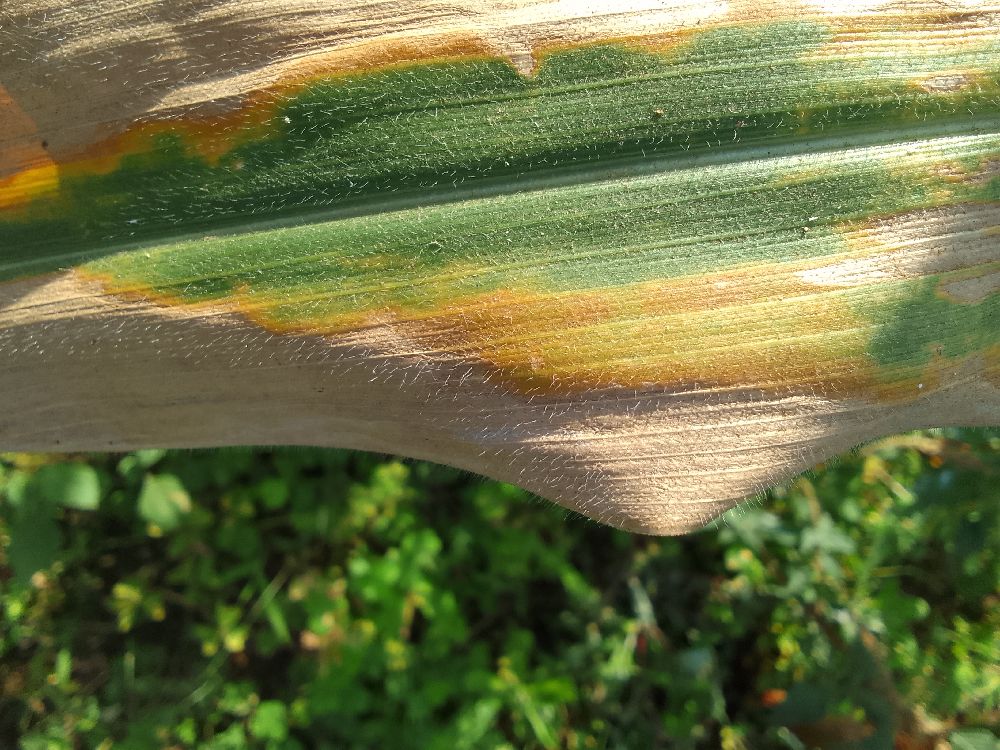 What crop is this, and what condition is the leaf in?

maize, maize lethal necrosis
